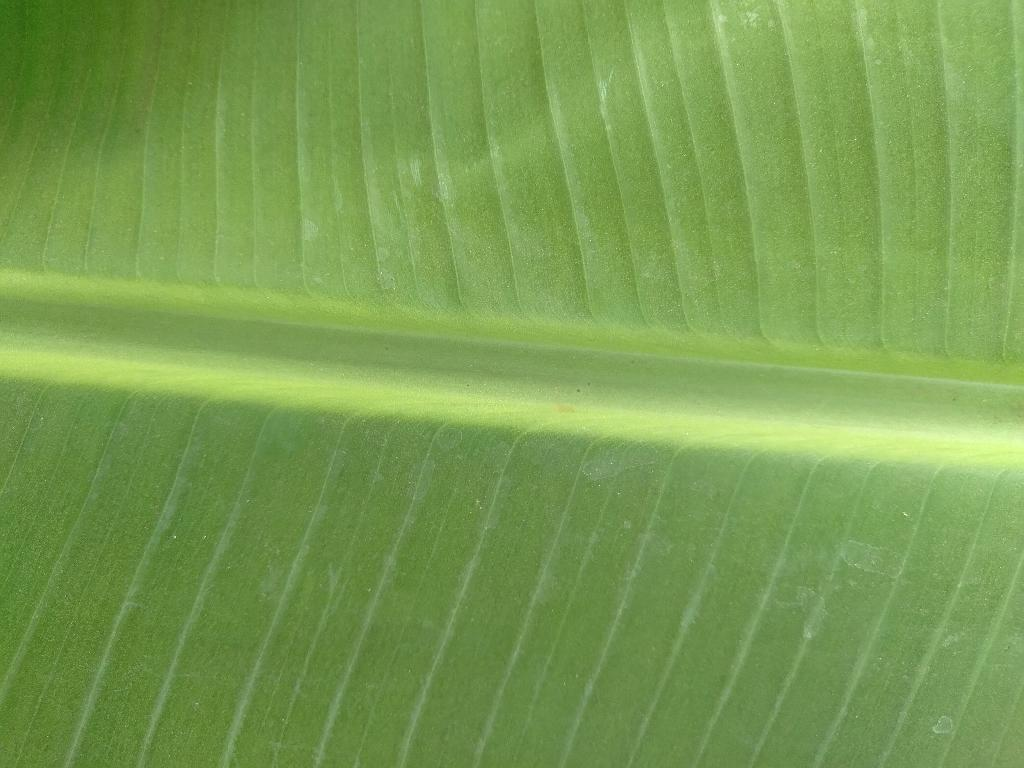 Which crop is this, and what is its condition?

banana, healthy
